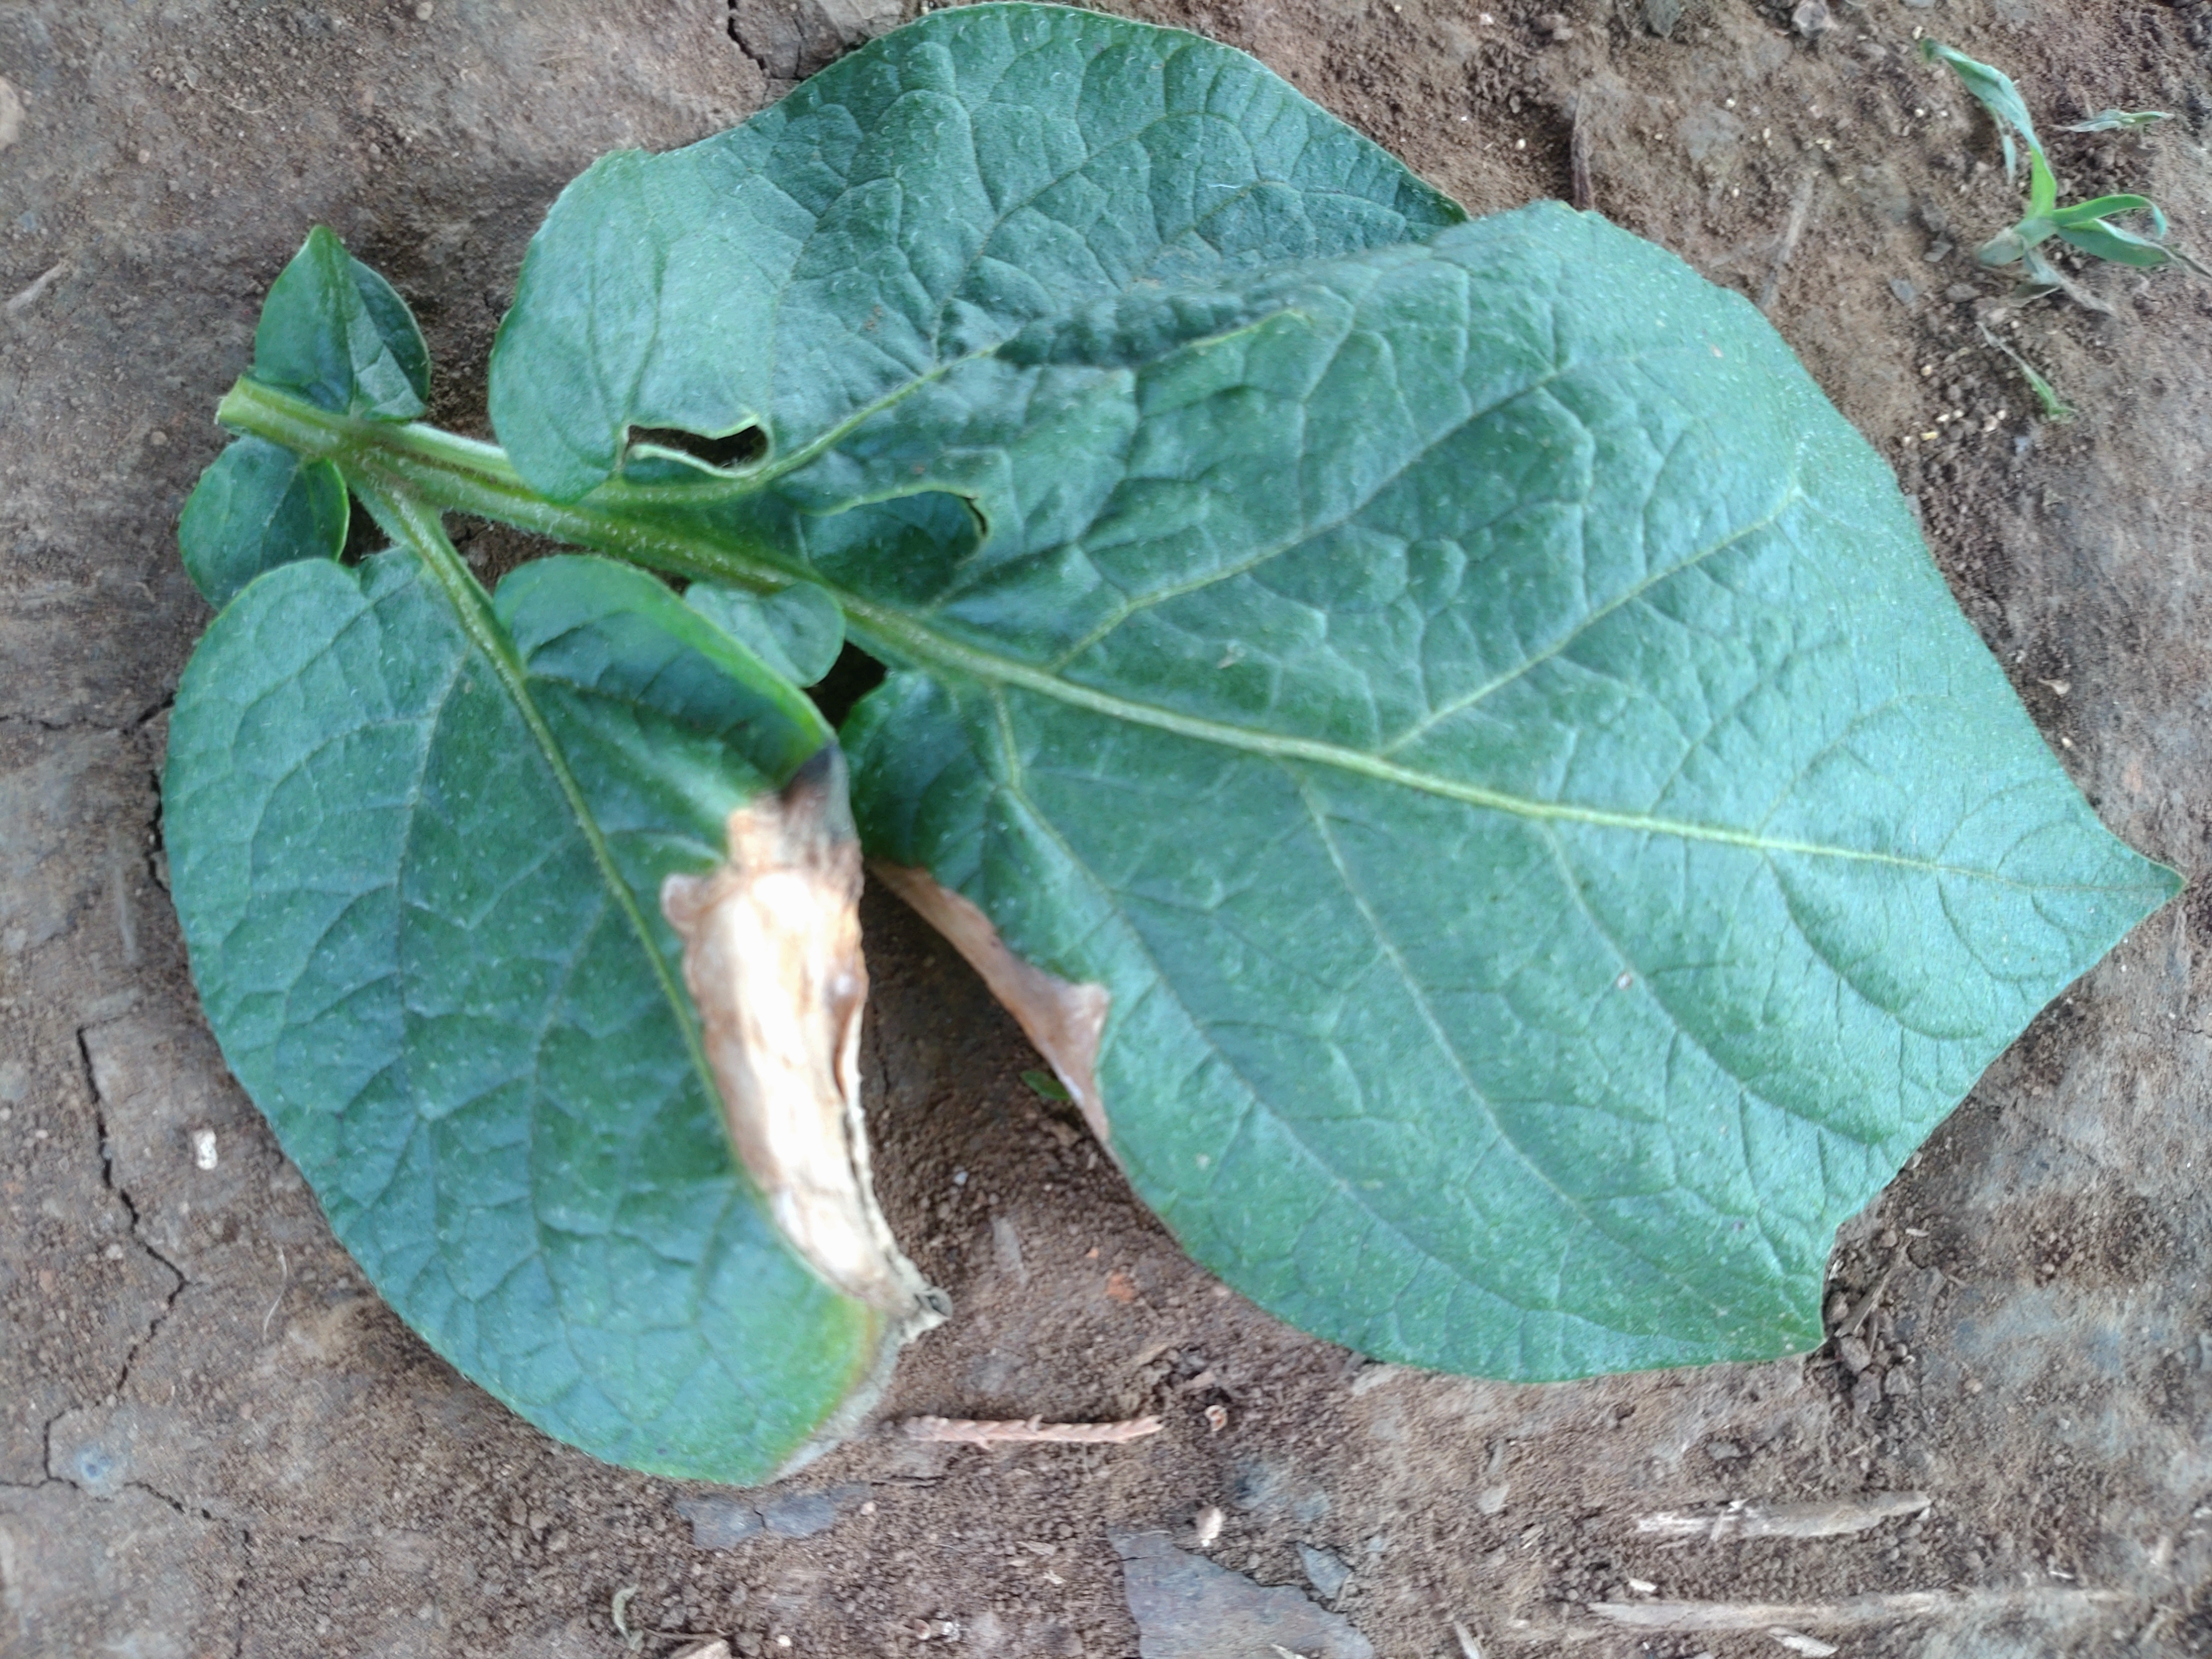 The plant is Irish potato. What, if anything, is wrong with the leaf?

early blight
